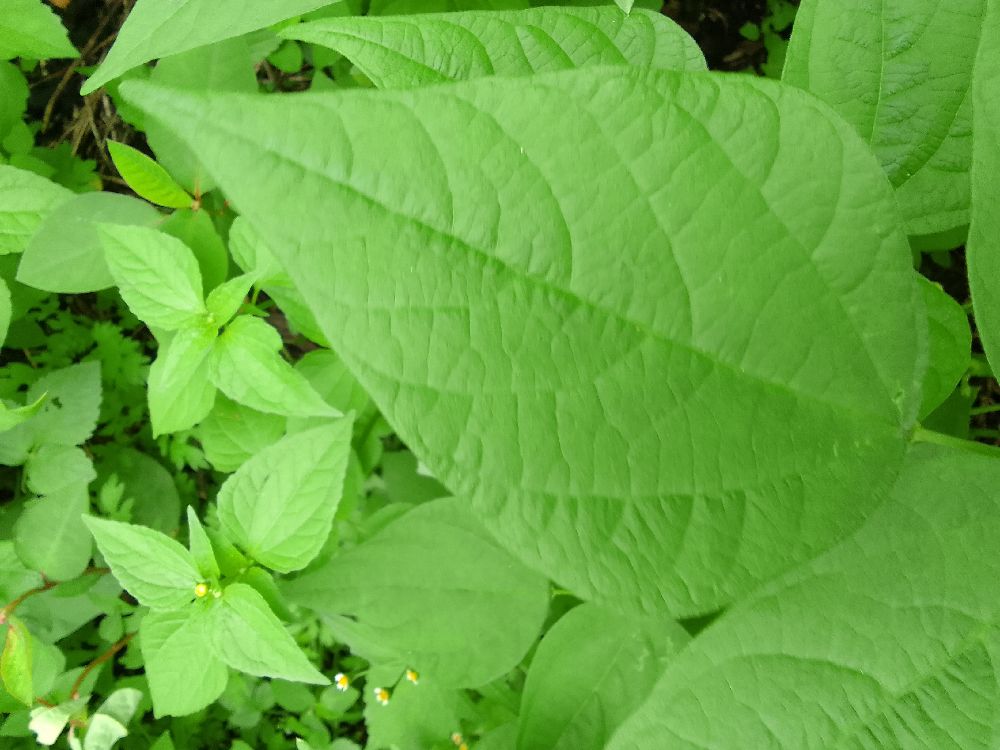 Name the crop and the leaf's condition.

common bean, healthy
